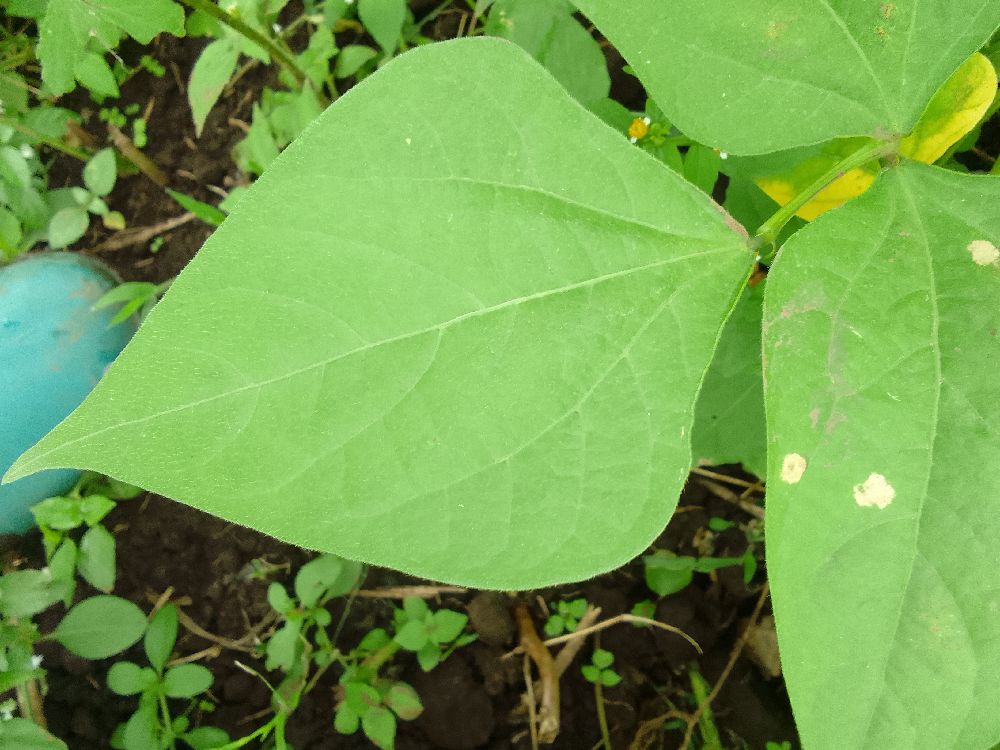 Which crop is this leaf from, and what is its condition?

common bean, healthy
